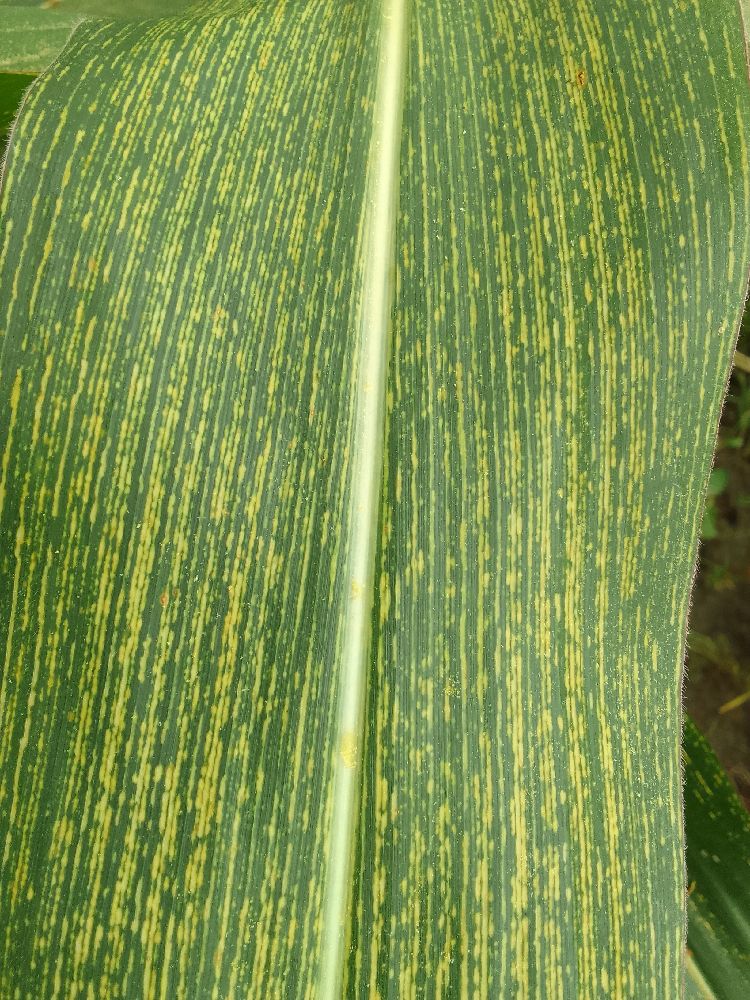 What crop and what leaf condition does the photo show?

maize, maize streak virus
